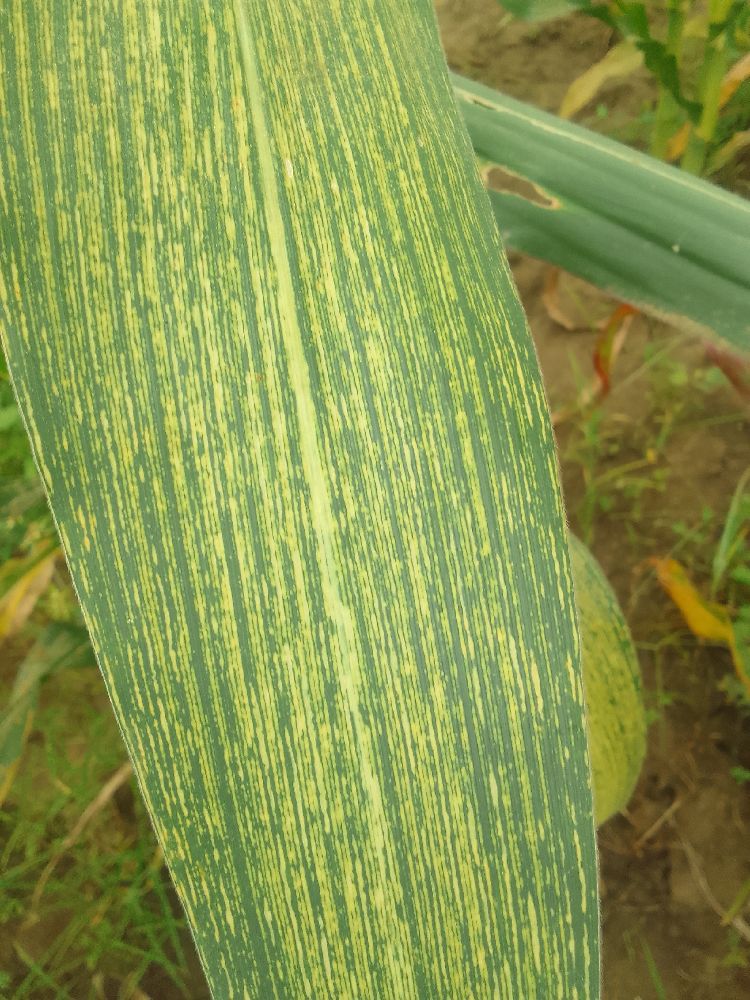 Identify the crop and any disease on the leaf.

maize, maize streak virus
